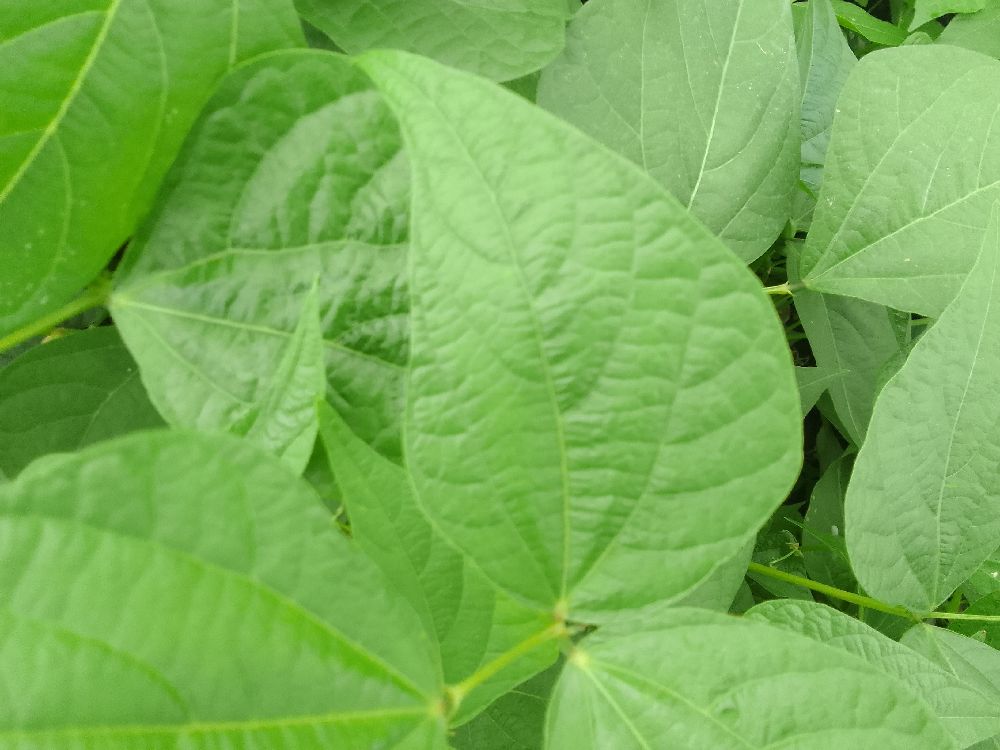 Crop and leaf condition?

common bean, healthy
